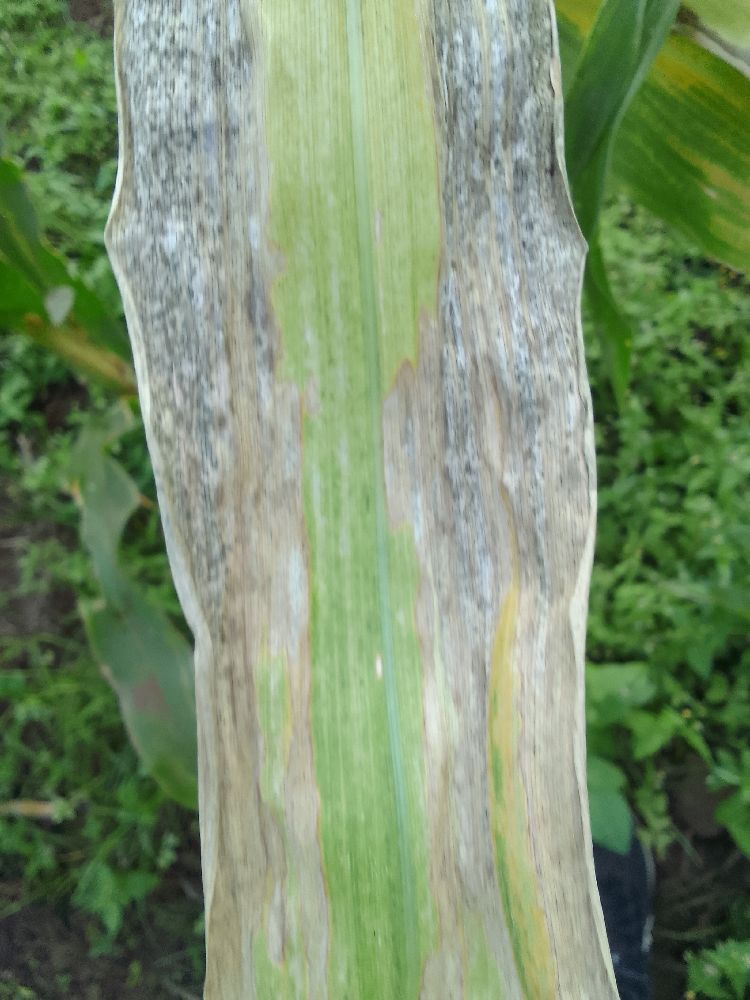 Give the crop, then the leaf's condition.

maize, maize lethal necrosis
